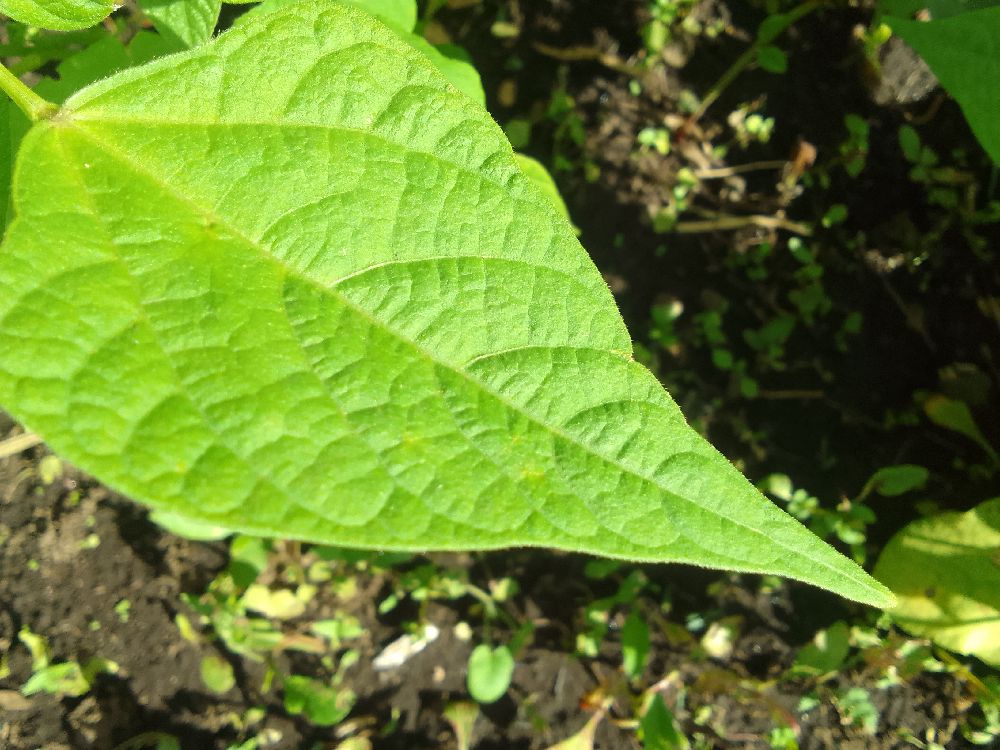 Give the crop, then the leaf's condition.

common bean, healthy
